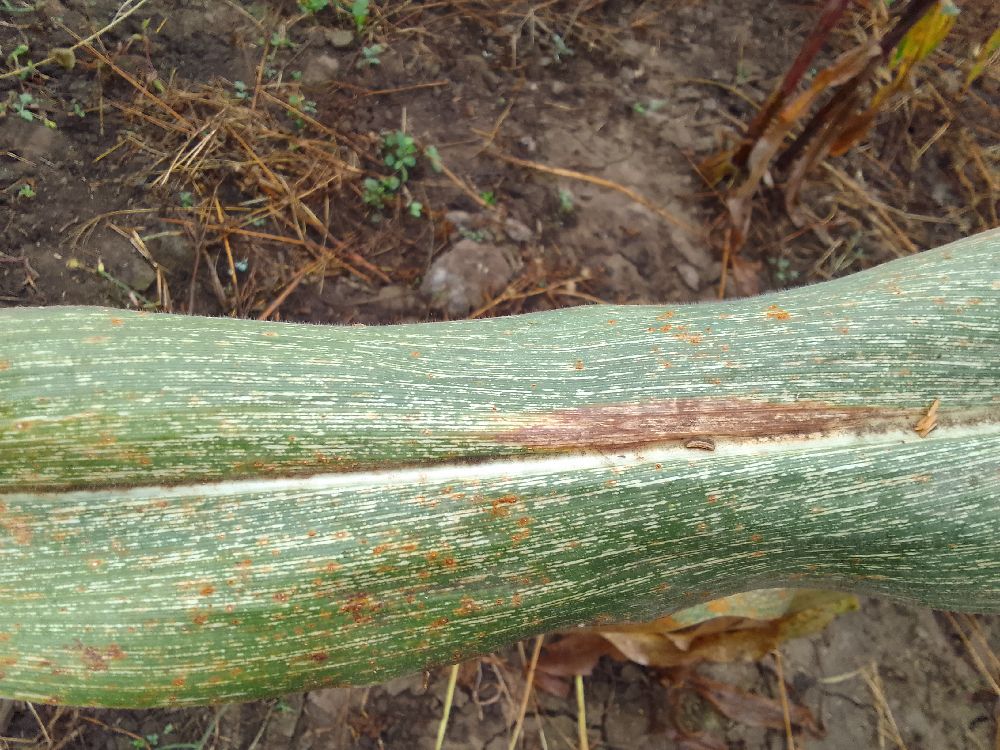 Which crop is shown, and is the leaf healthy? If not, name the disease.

maize, maize streak virus
